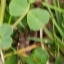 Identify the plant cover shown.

unstructured weed
